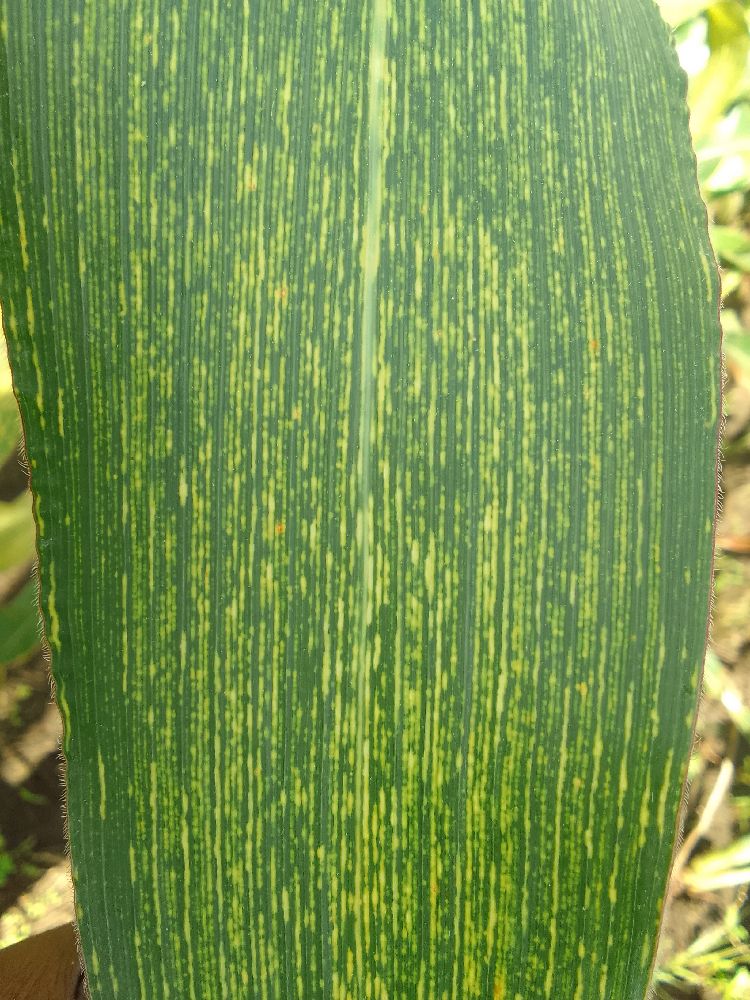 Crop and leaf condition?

maize, maize streak virus
